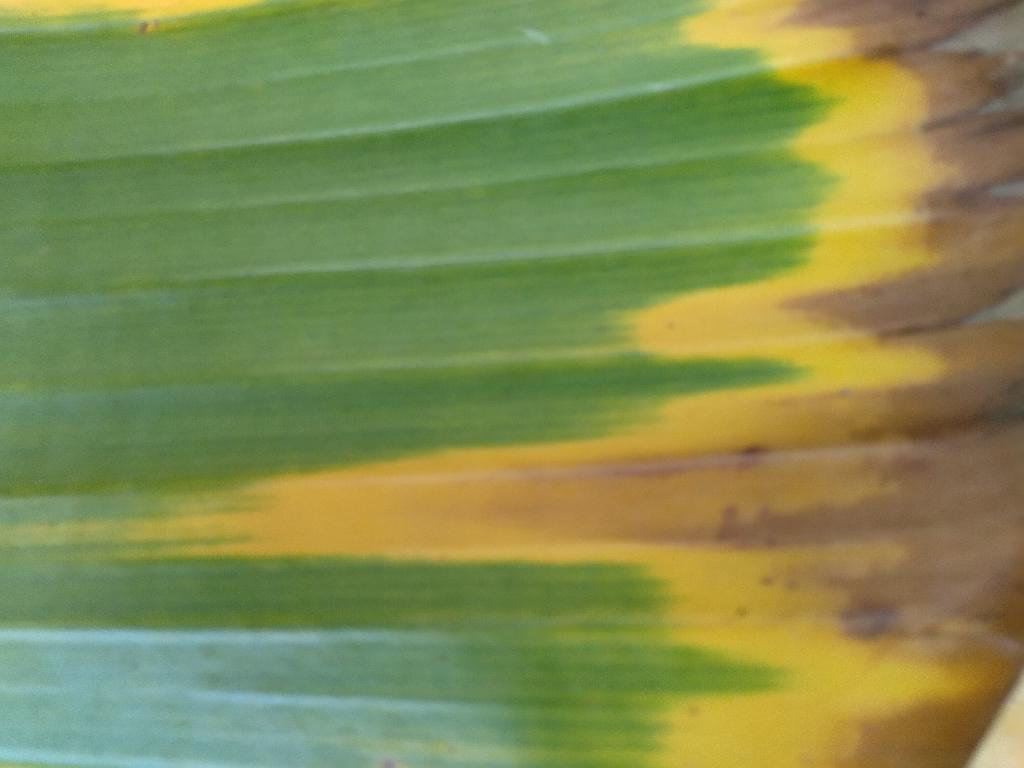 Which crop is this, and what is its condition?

banana, fusarium wilt race 1
